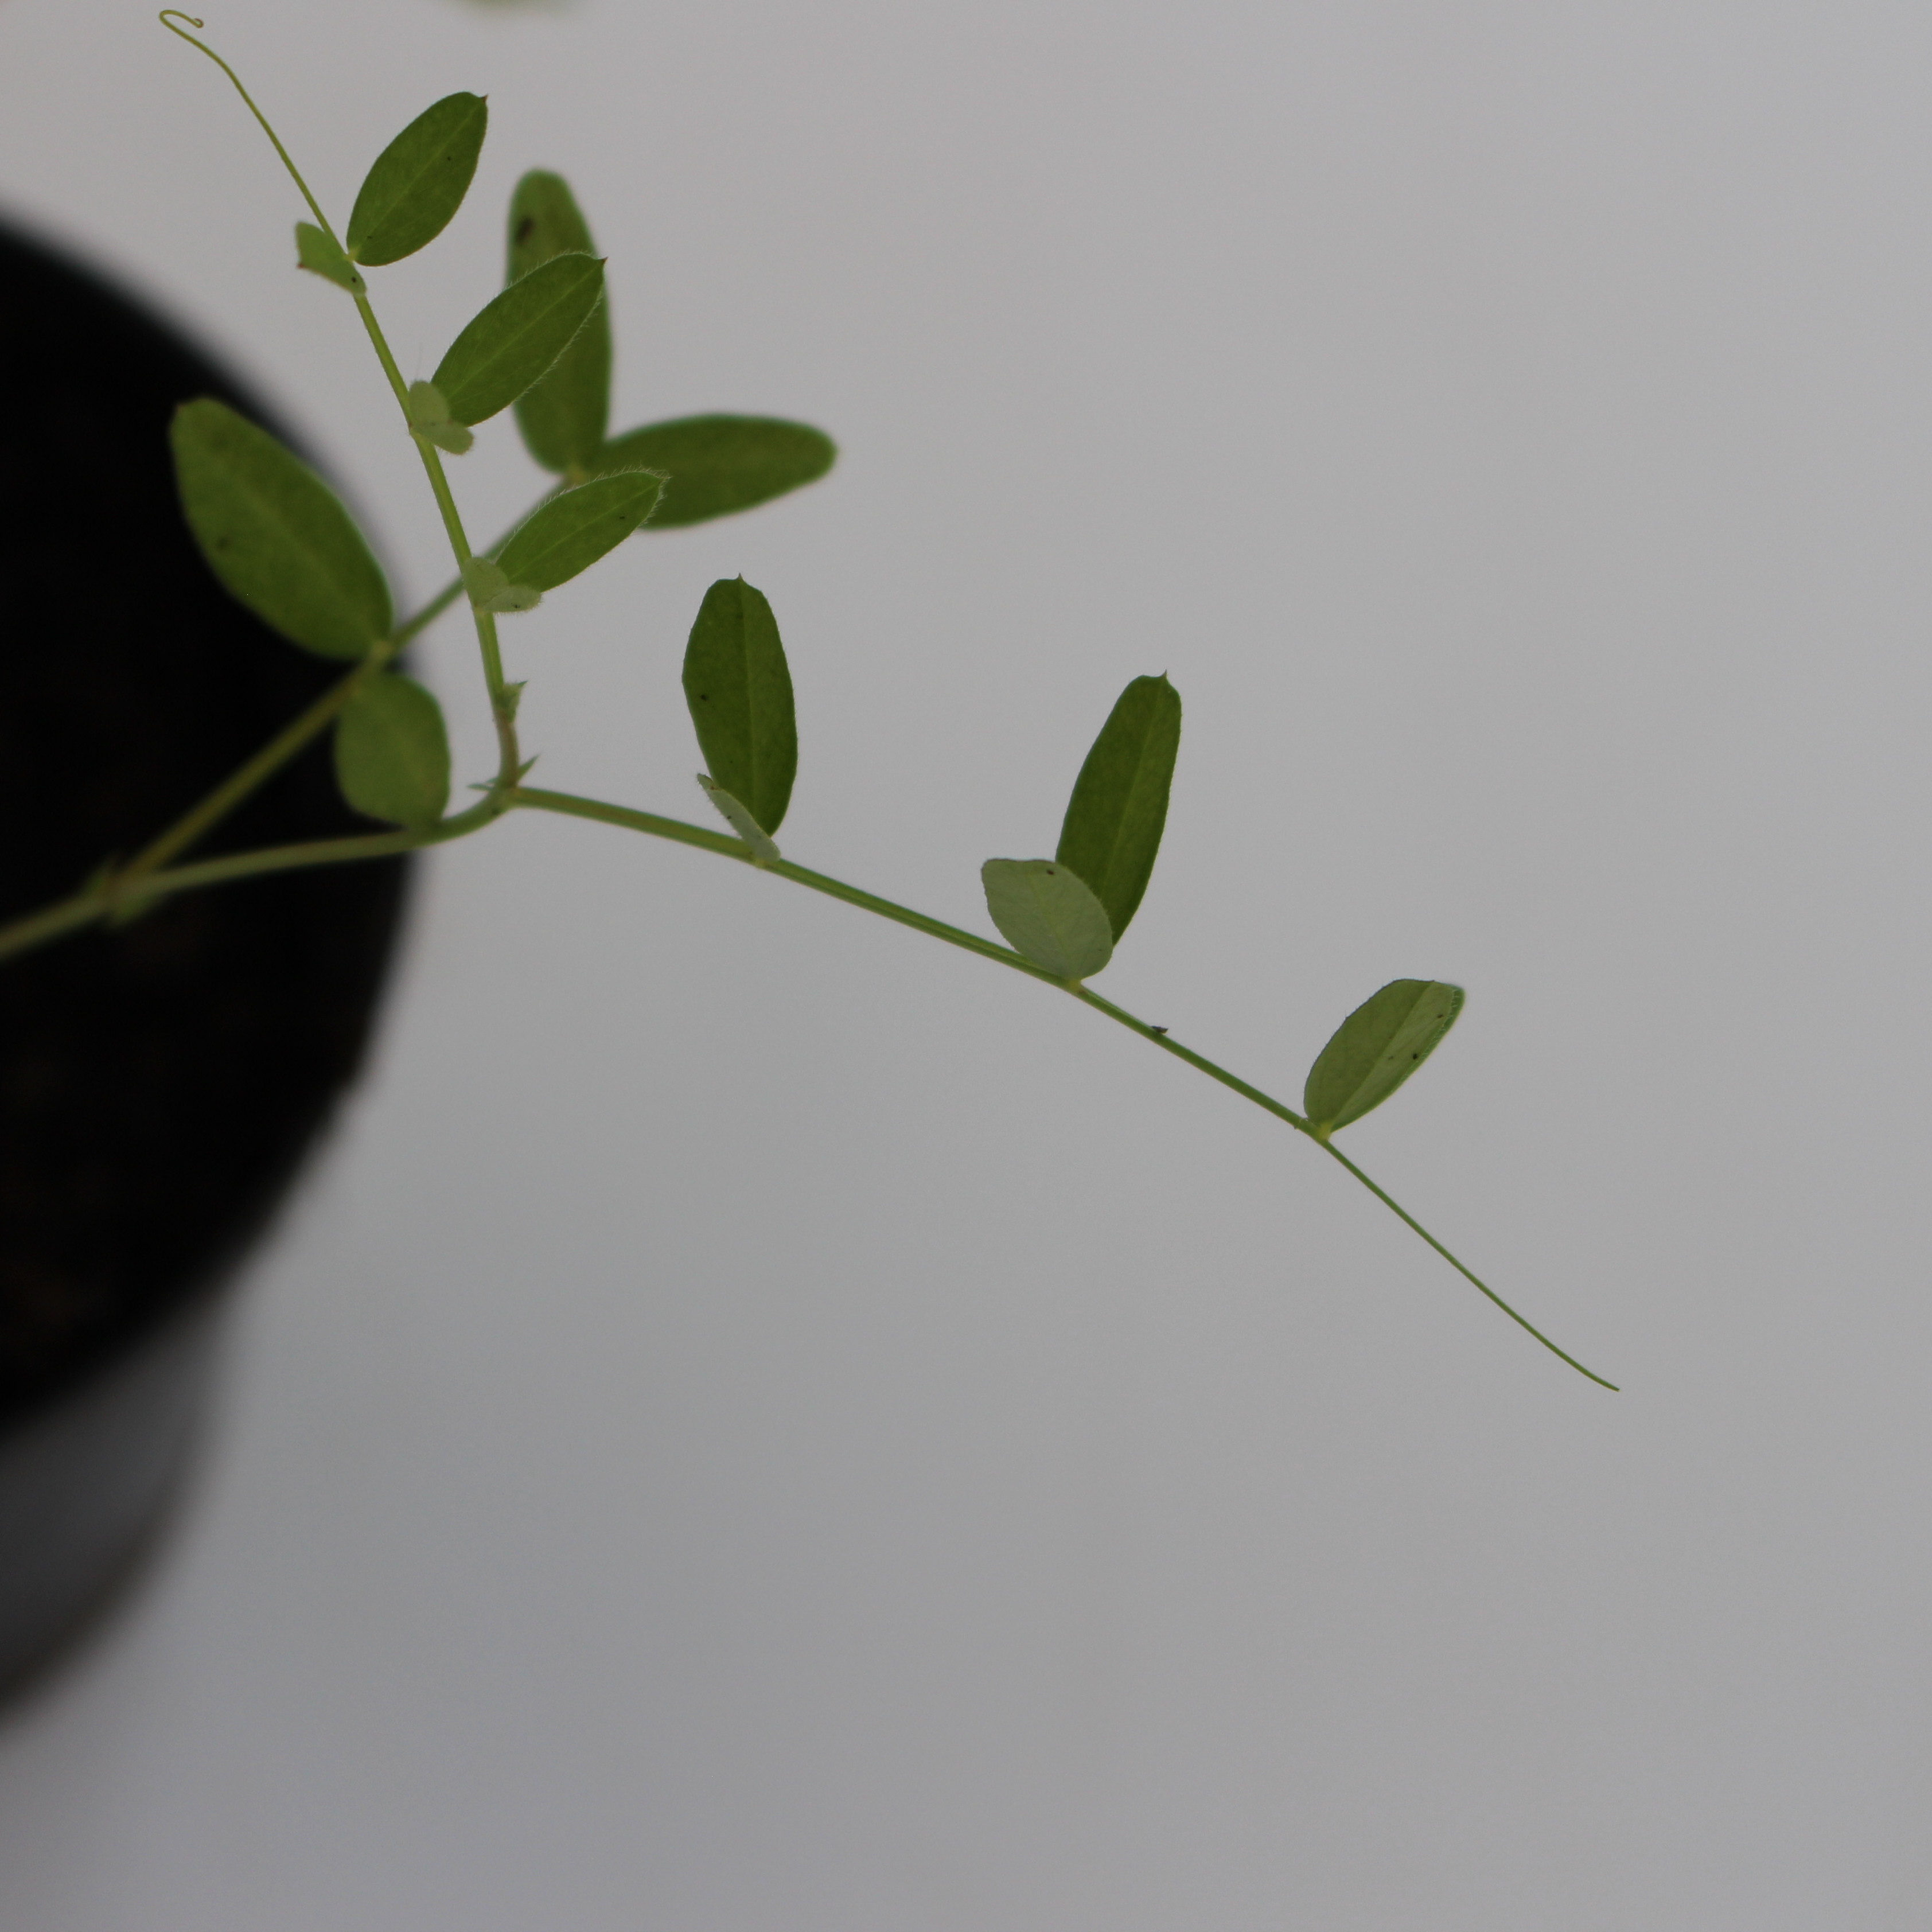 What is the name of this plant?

Vicia sativa
